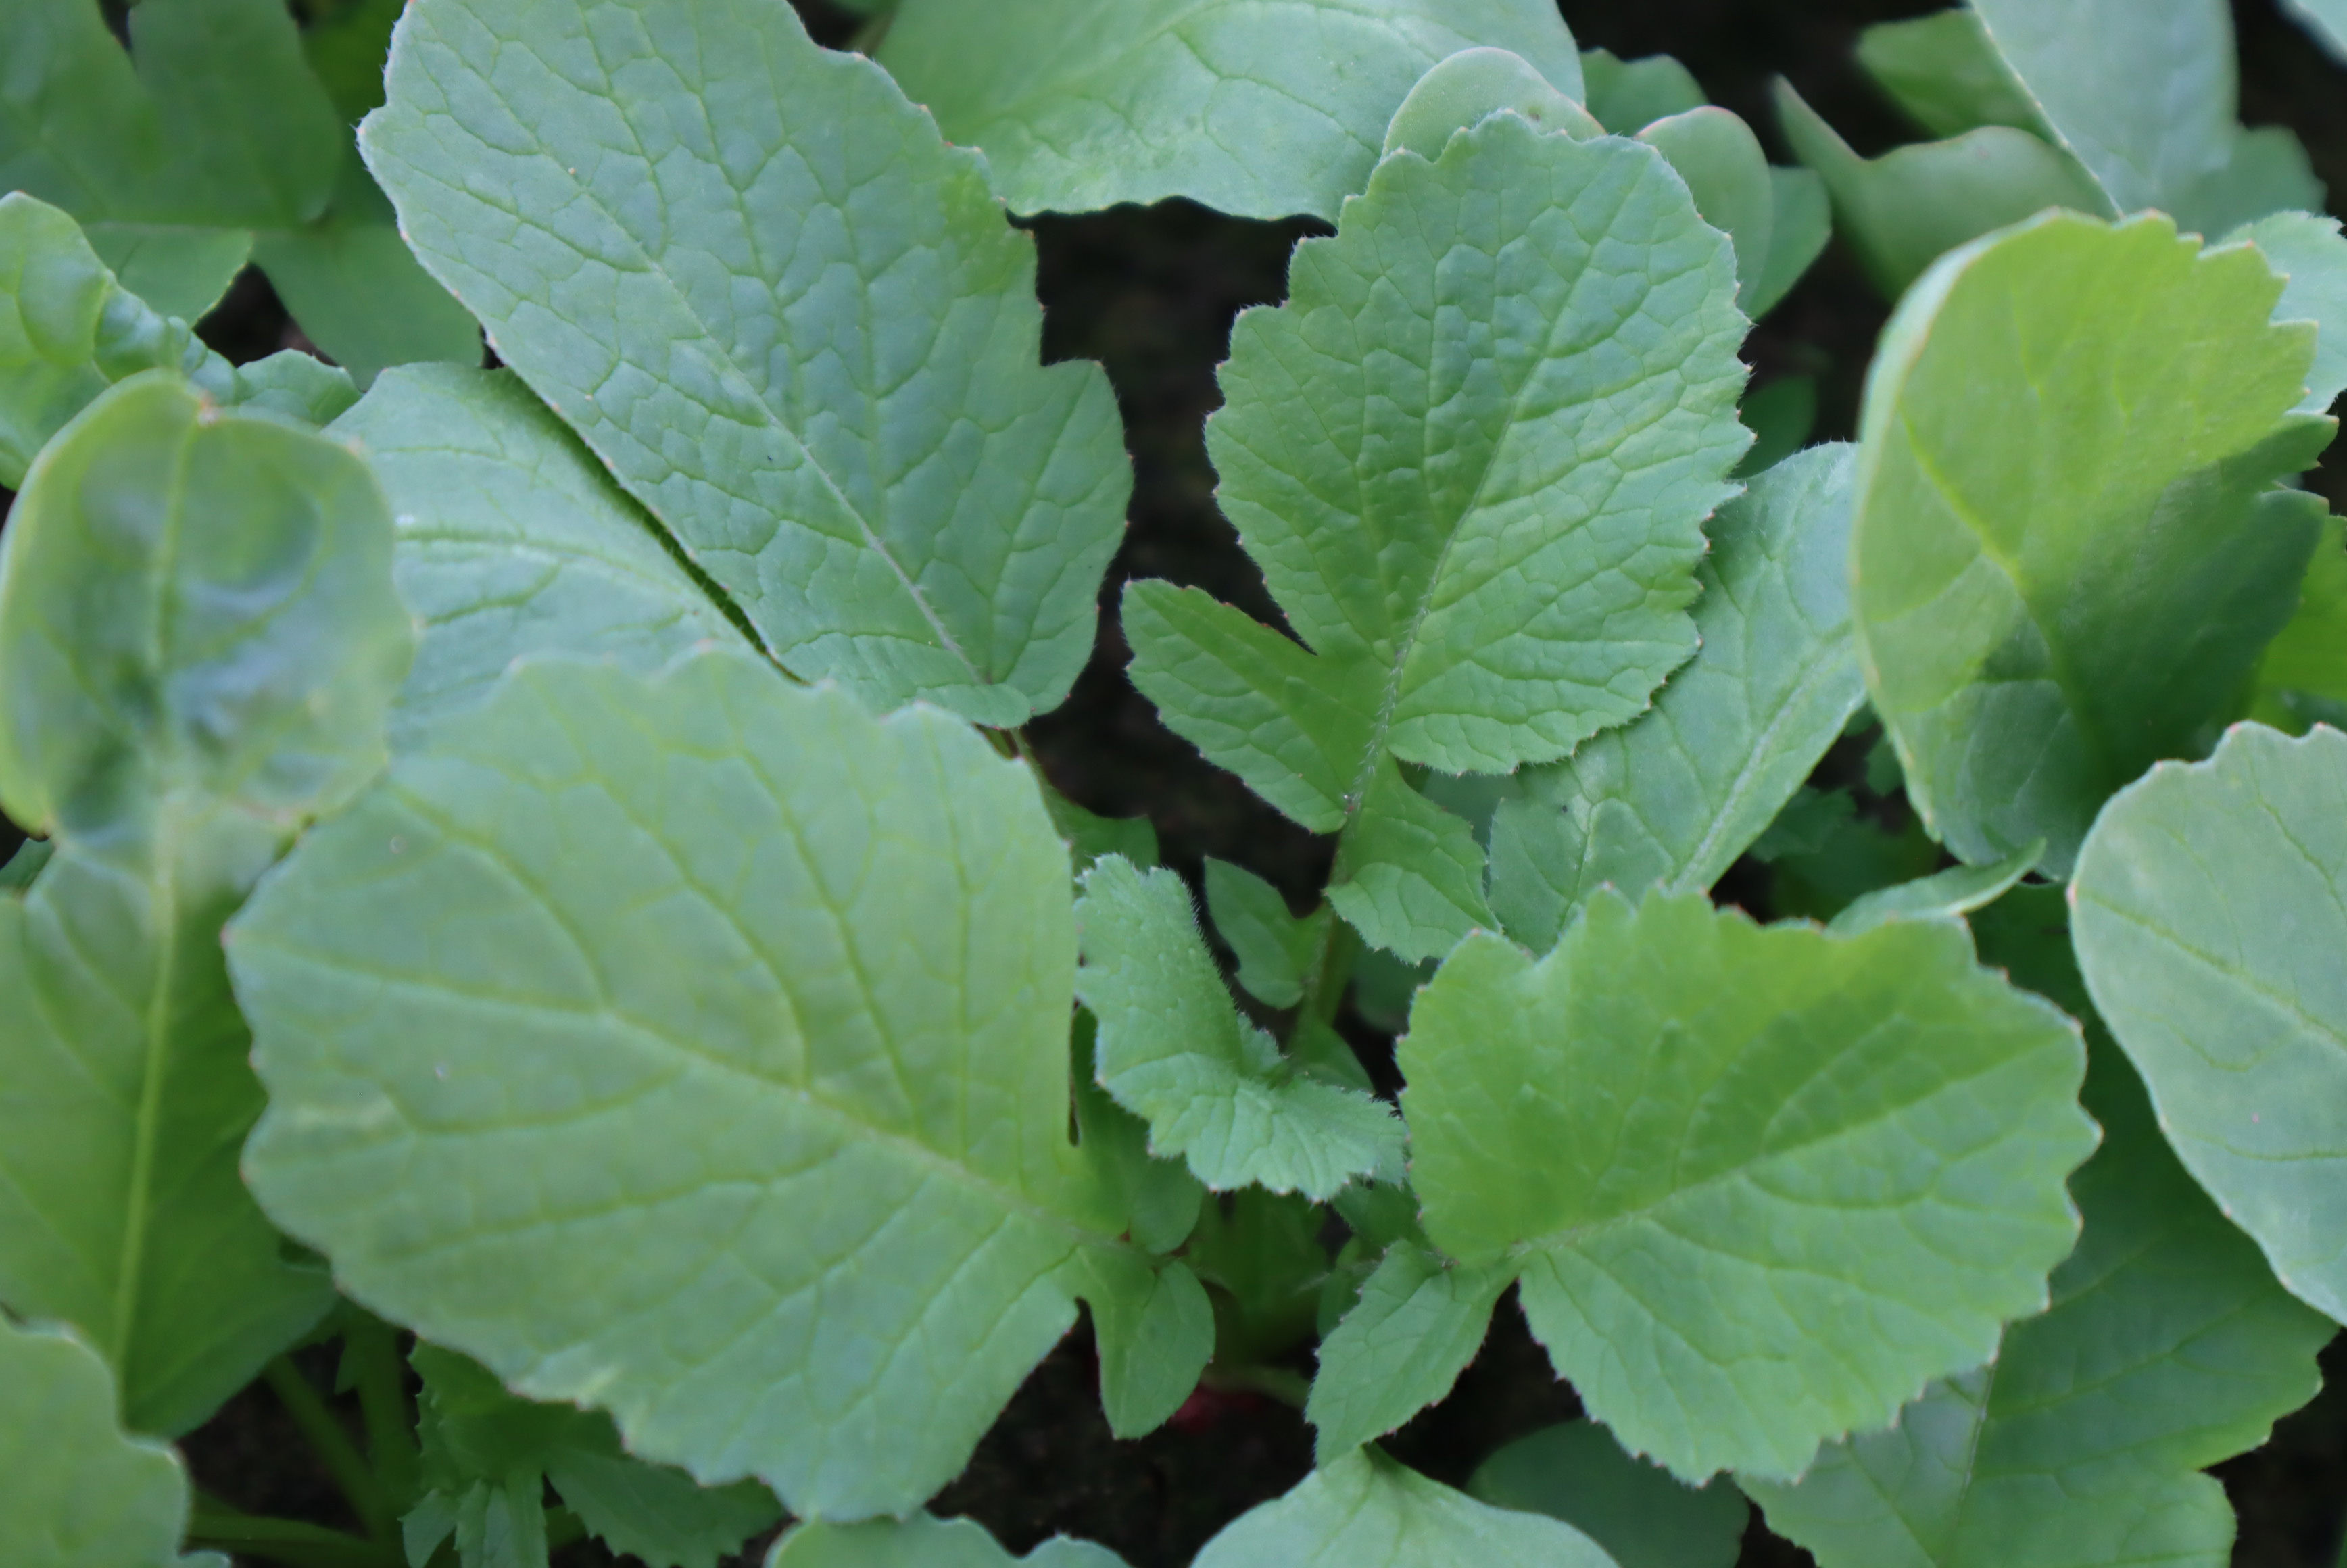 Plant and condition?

radish, healthy
